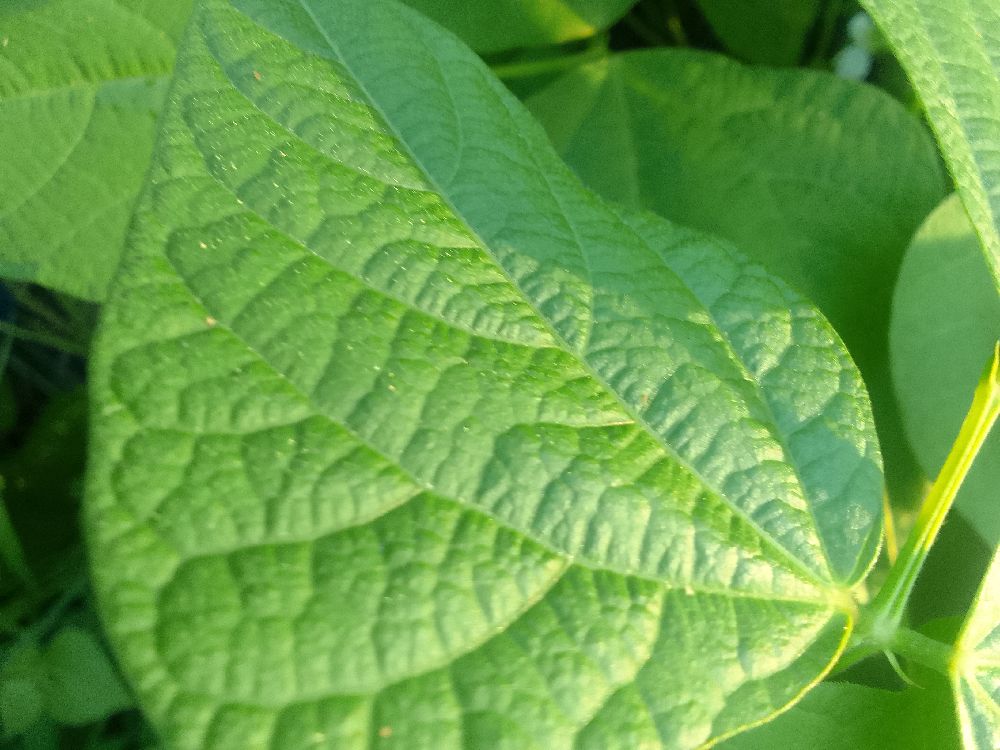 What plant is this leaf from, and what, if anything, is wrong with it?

common bean, healthy
